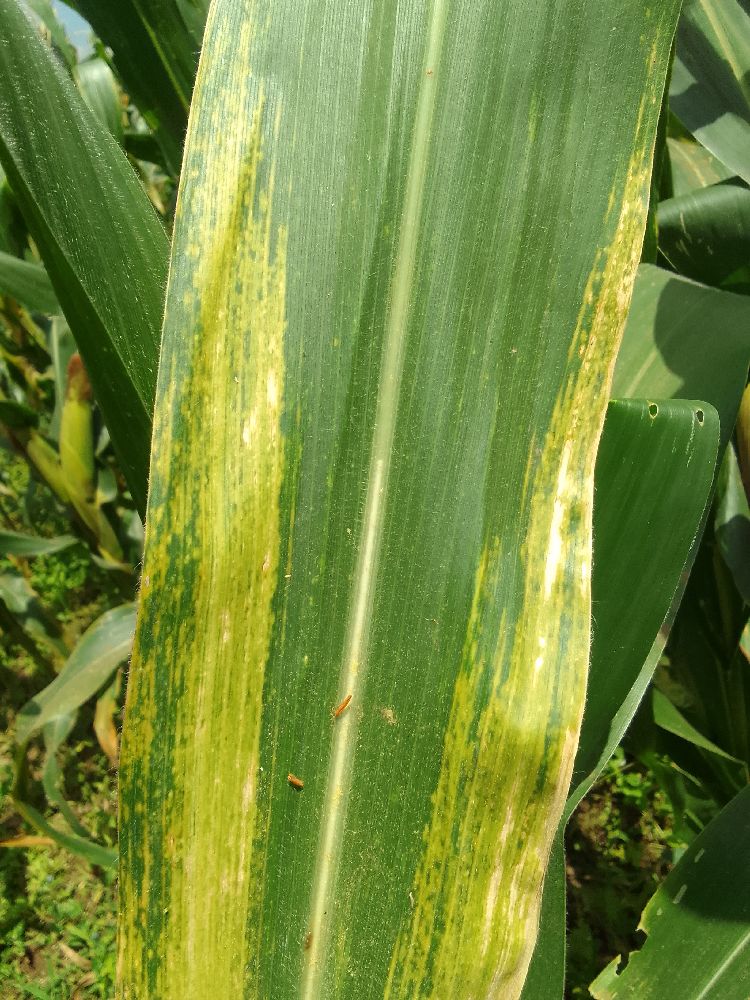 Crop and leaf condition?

maize, maize lethal necrosis
